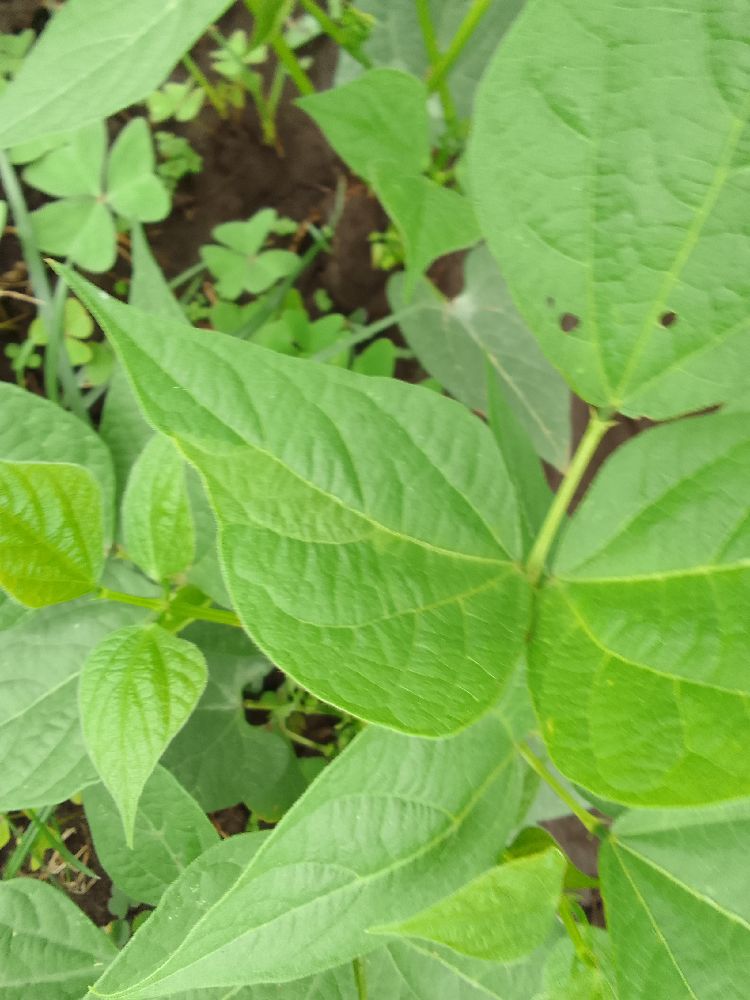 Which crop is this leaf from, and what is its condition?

common bean, healthy
